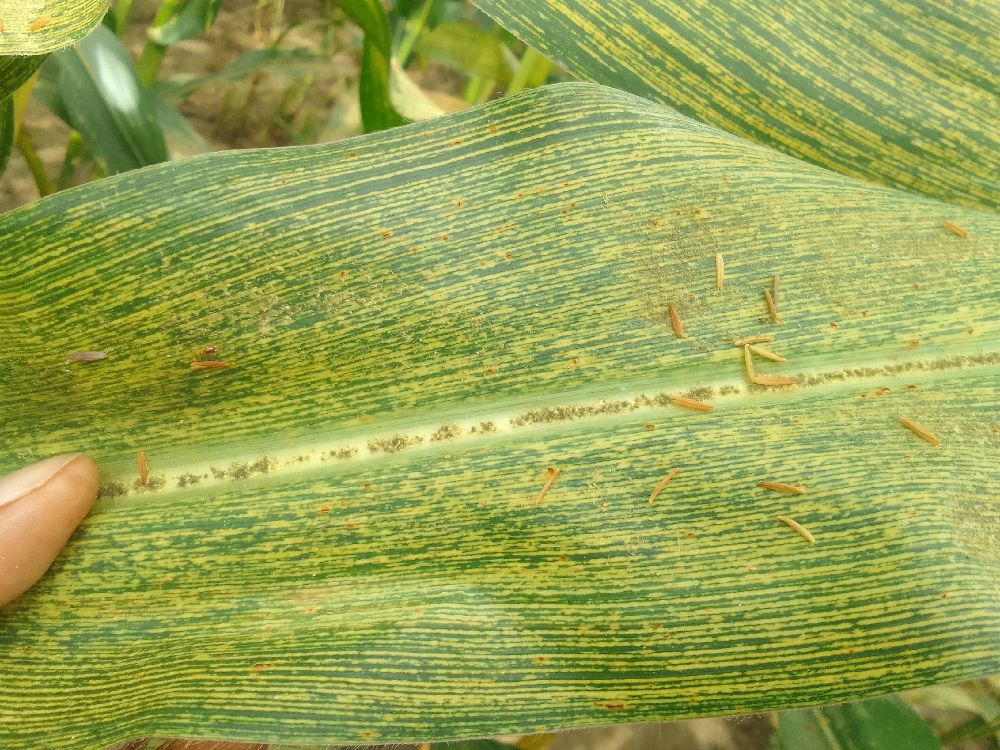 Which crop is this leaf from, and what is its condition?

maize, maize streak virus
